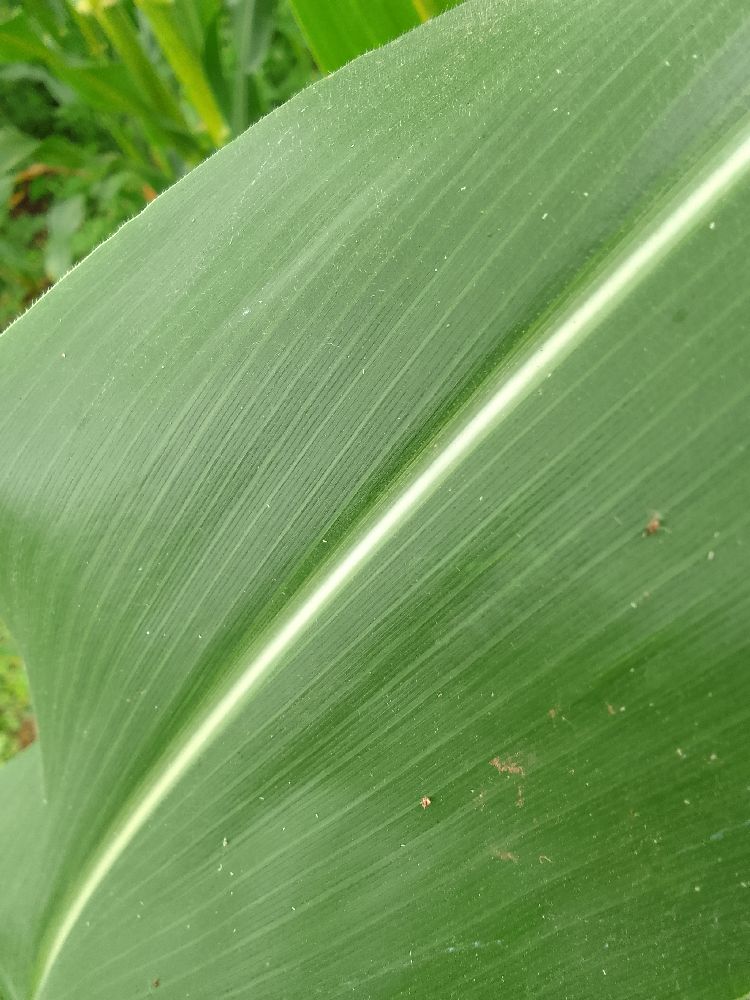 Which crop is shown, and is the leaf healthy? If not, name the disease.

maize, healthy
